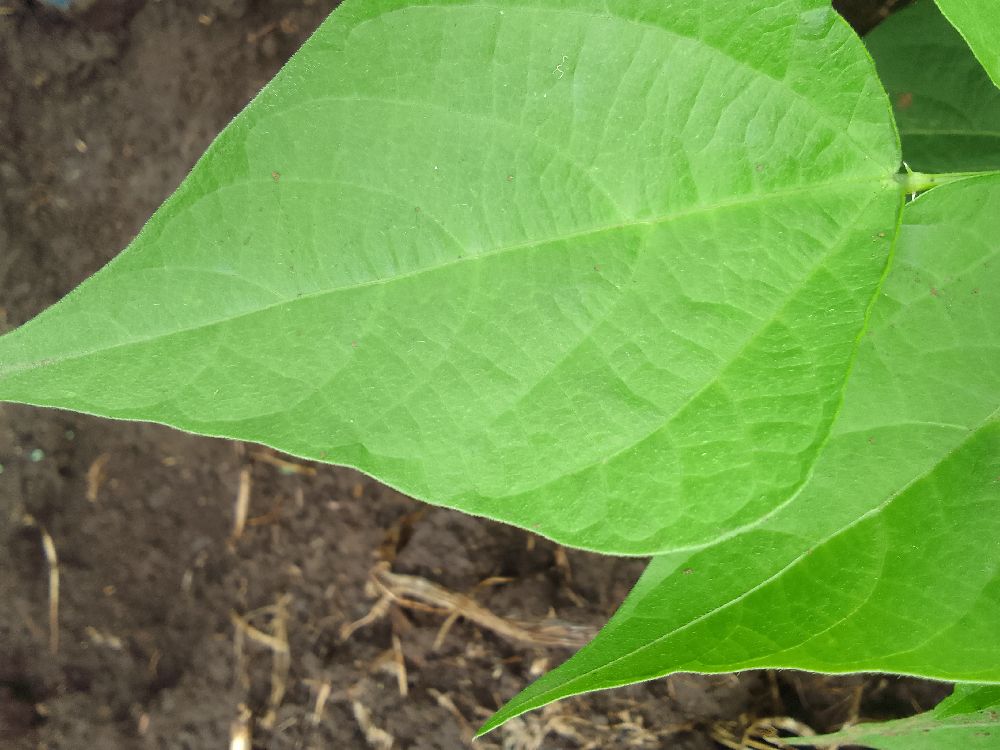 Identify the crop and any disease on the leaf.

common bean, healthy
